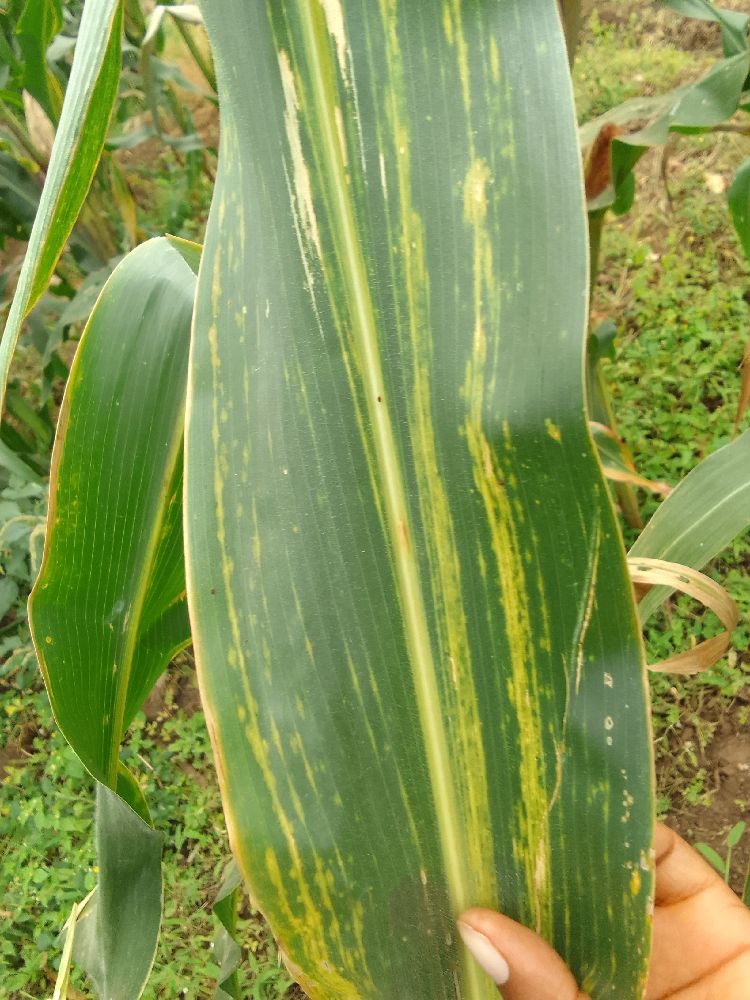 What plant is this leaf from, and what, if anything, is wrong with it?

maize, maize lethal necrosis
